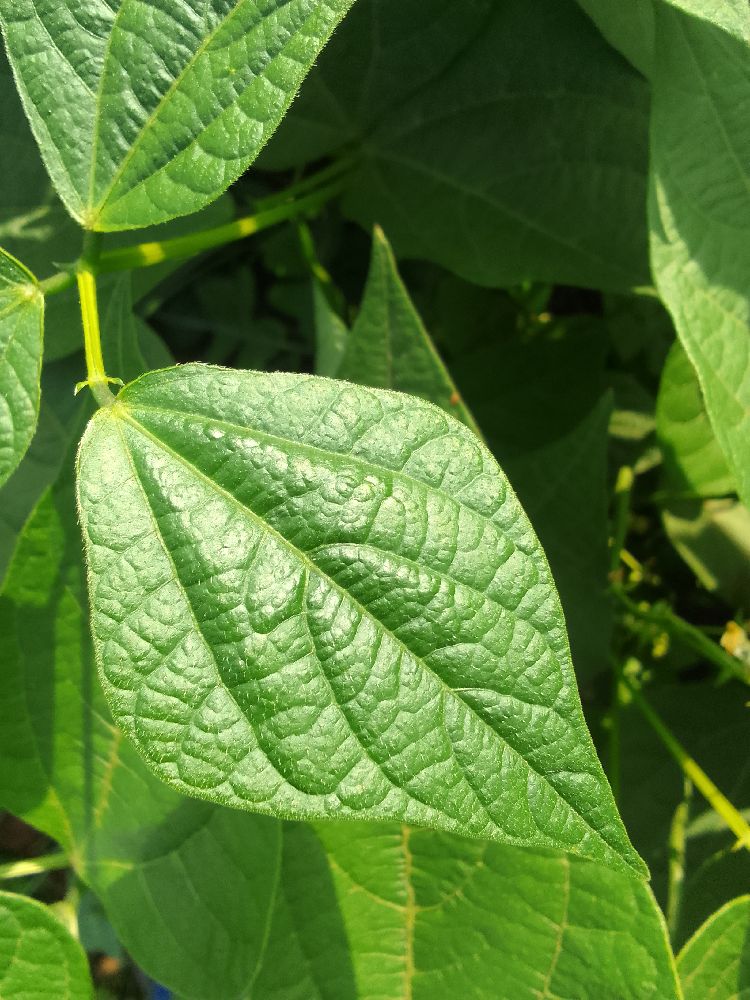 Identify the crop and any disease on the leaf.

common bean, healthy
